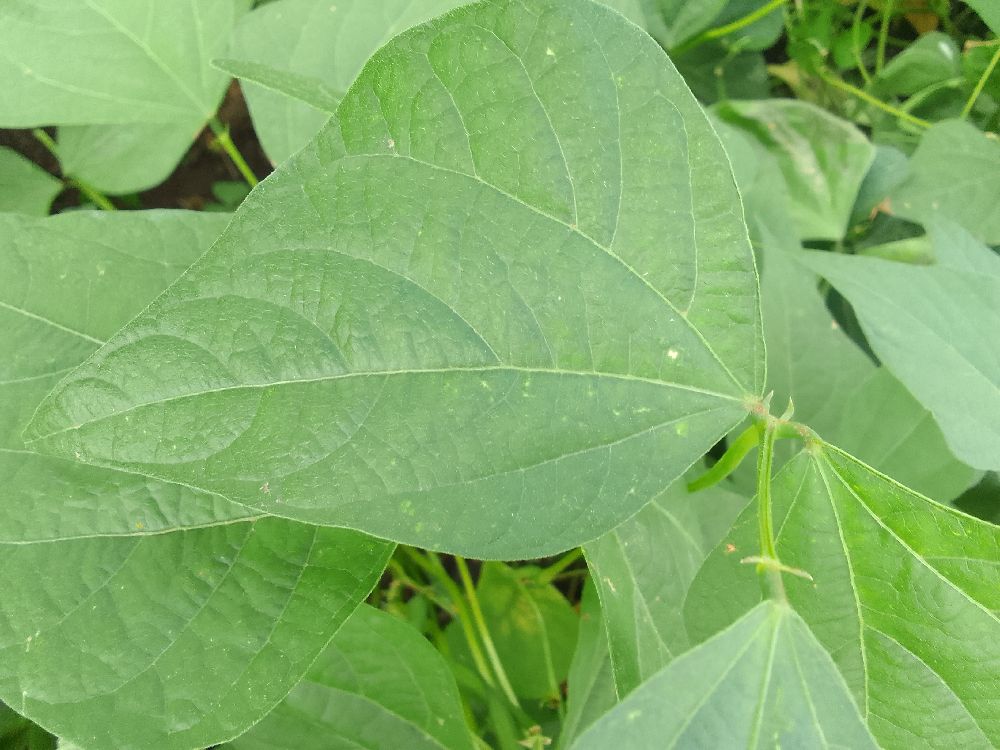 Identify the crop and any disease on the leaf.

common bean, healthy
